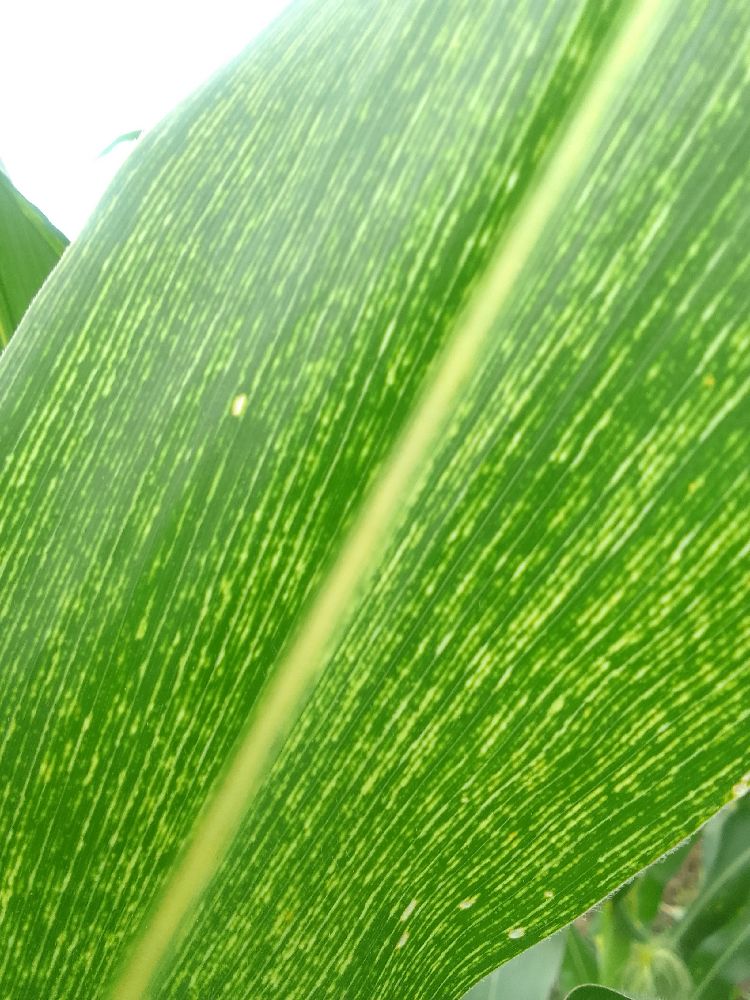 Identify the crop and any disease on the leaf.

maize, maize streak virus
